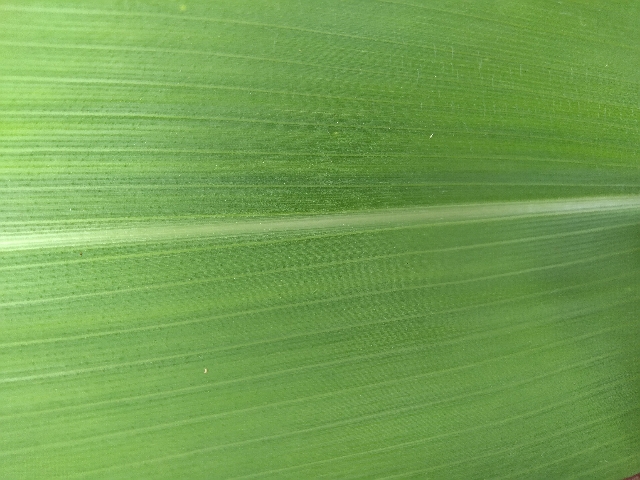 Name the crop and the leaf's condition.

maize, healthy
